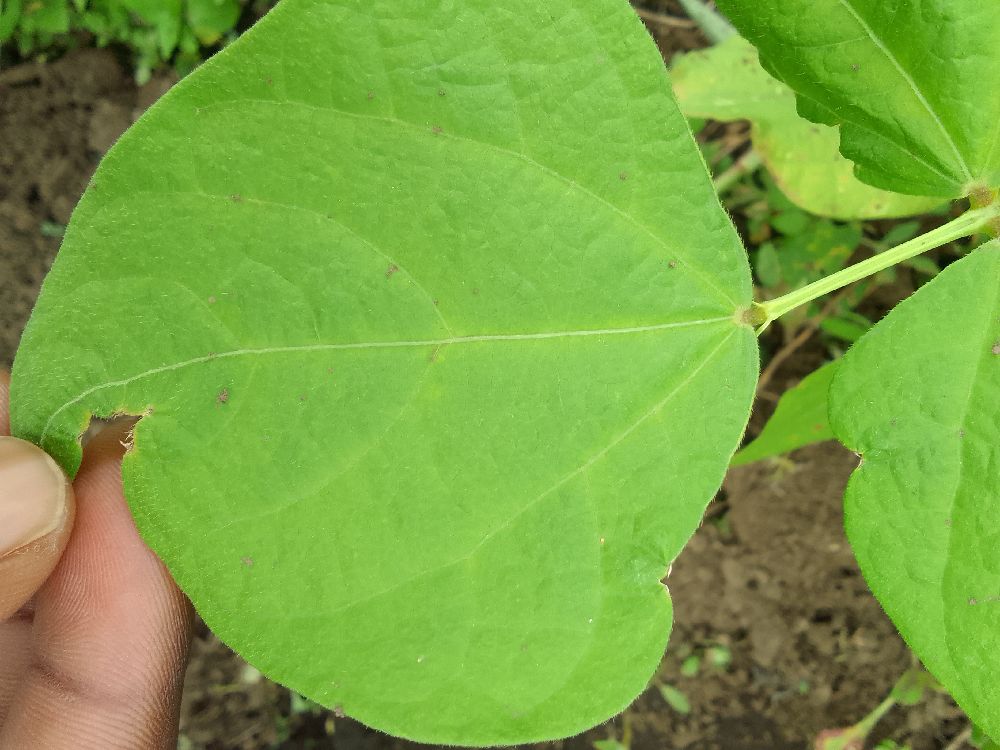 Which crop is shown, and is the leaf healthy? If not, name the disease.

common bean, healthy
